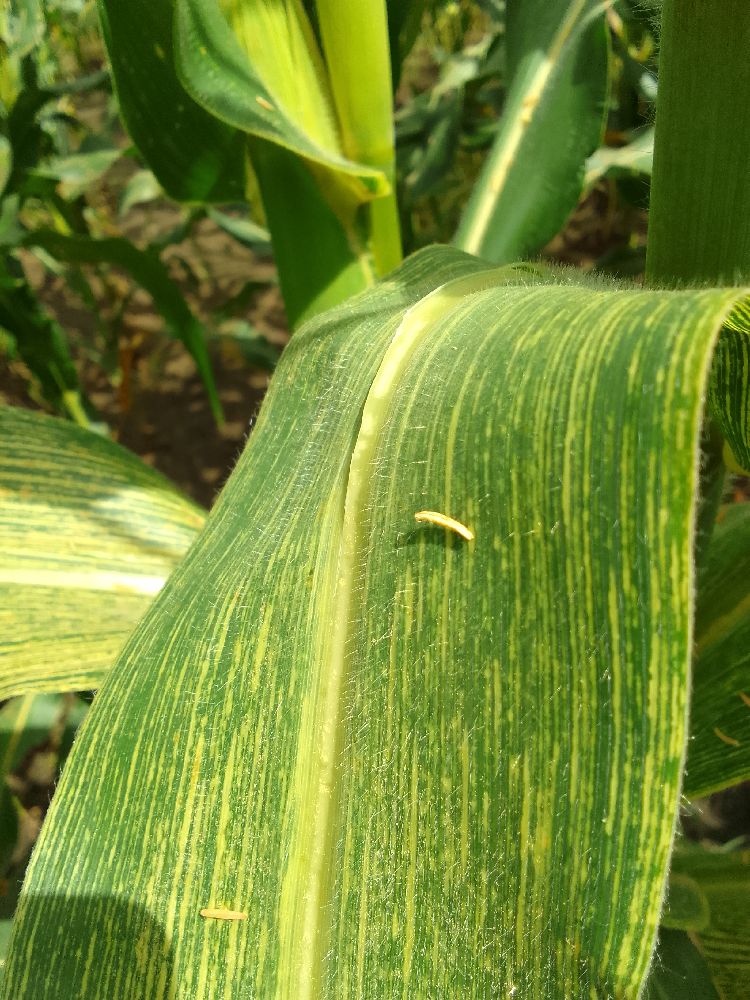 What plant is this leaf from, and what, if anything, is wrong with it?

maize, maize streak virus
